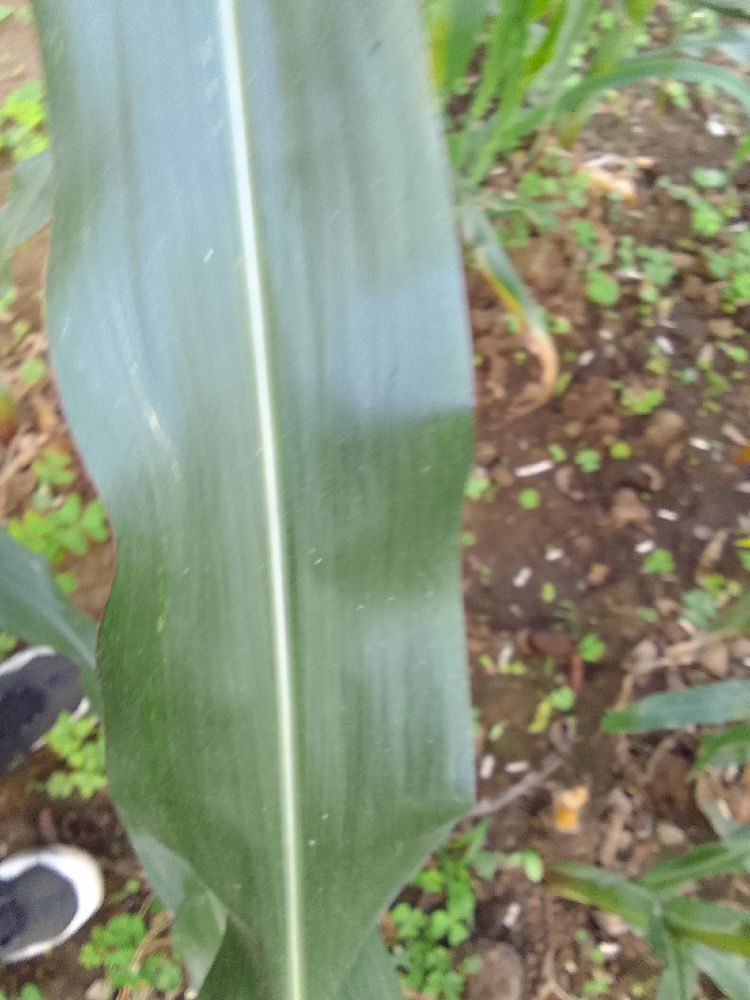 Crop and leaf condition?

maize, healthy
